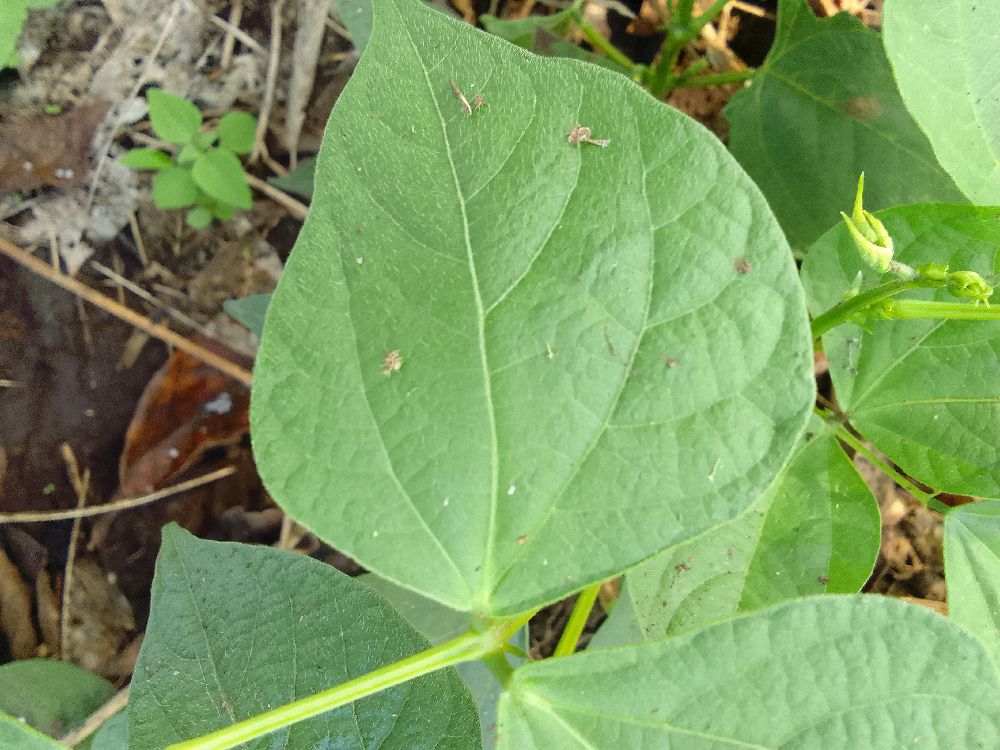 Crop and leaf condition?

common bean, healthy
